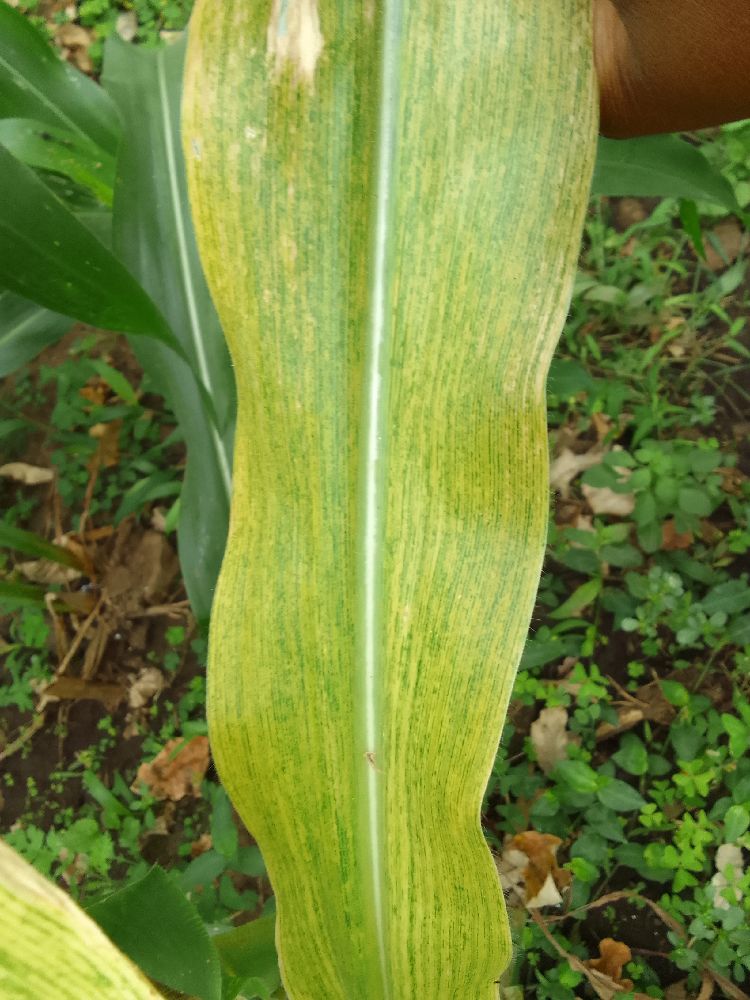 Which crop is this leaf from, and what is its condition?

maize, maize lethal necrosis
